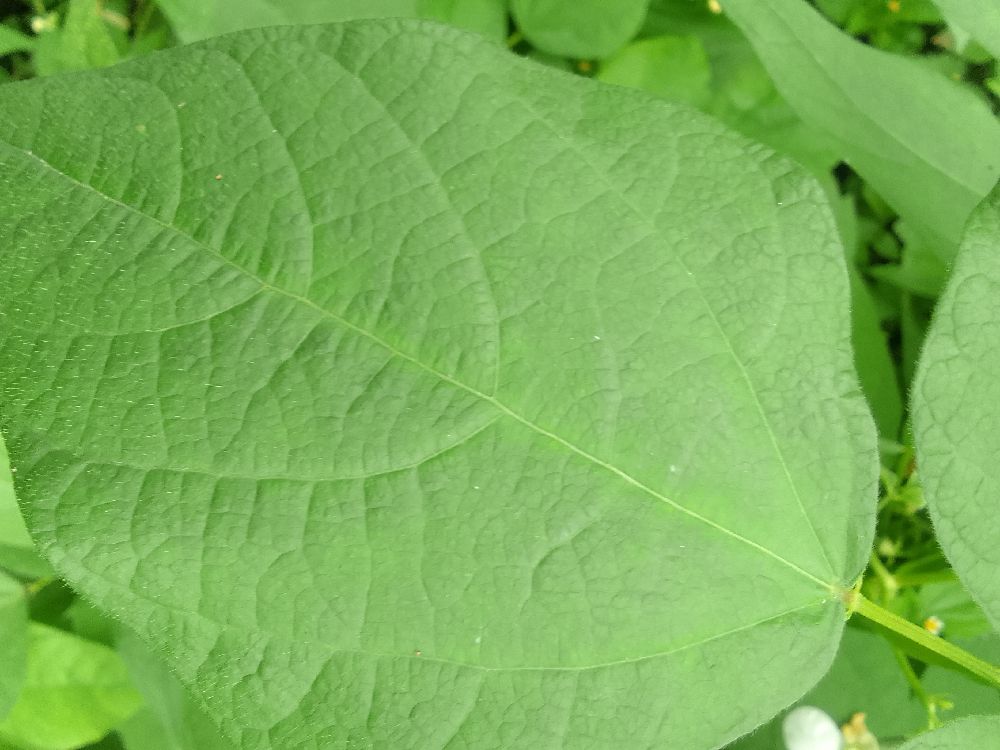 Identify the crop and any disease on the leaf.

common bean, healthy
